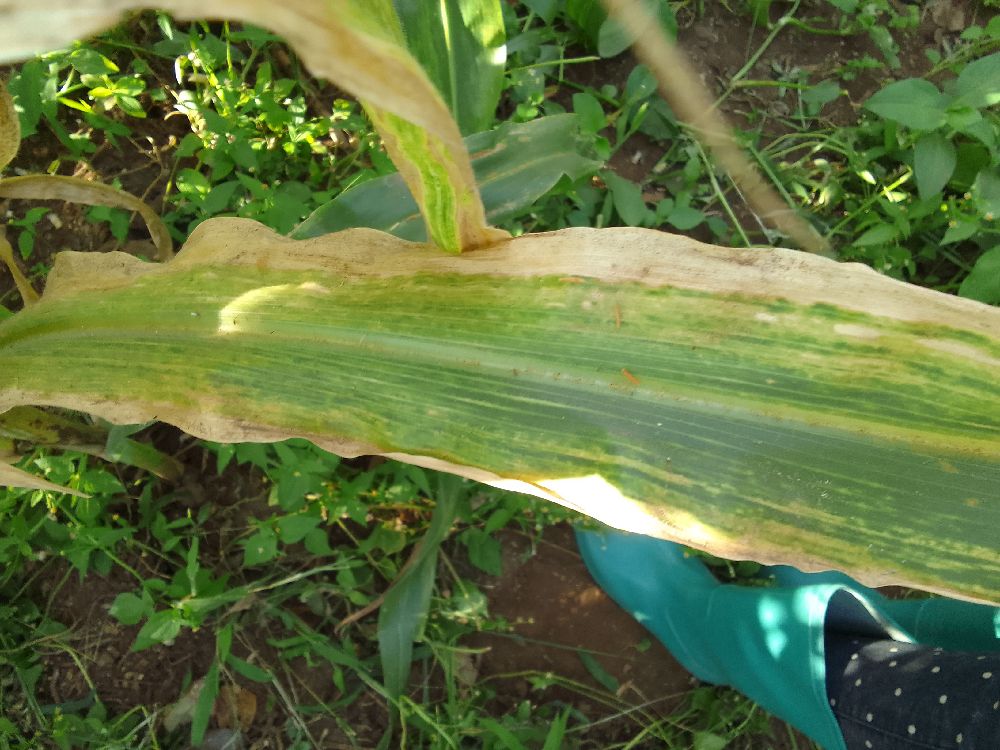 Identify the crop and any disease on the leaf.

maize, maize lethal necrosis
